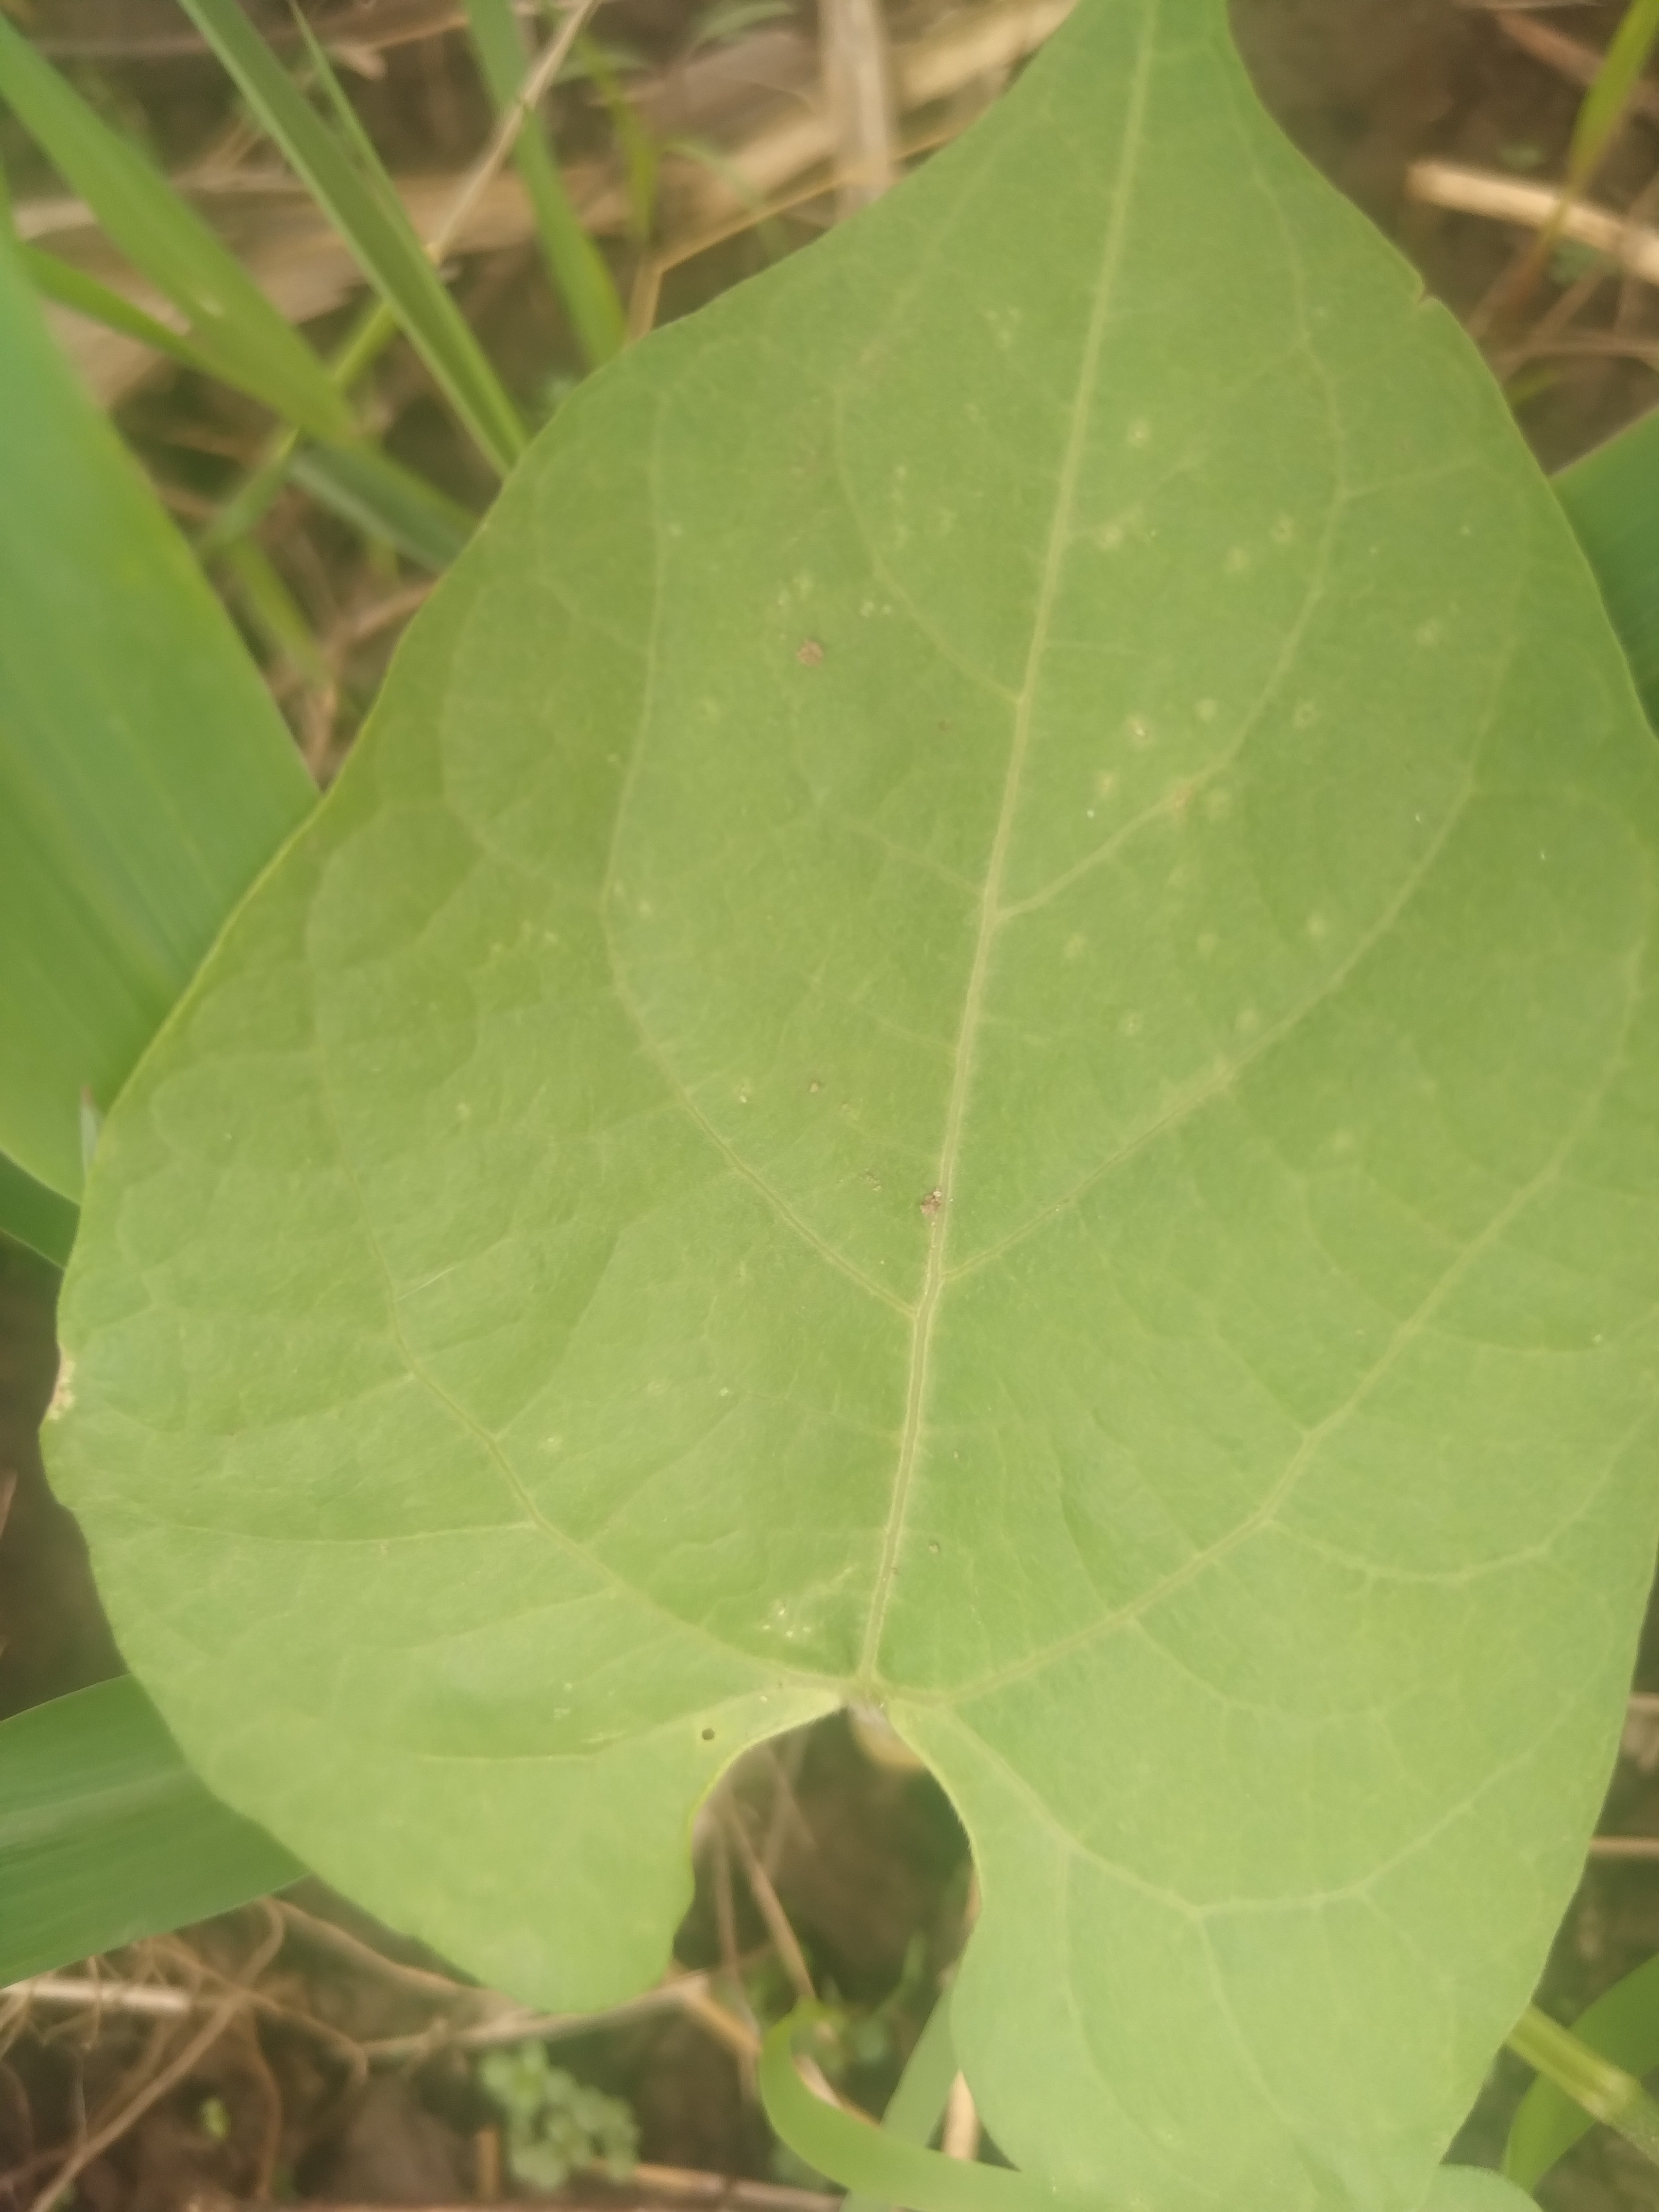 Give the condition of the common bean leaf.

healthy
